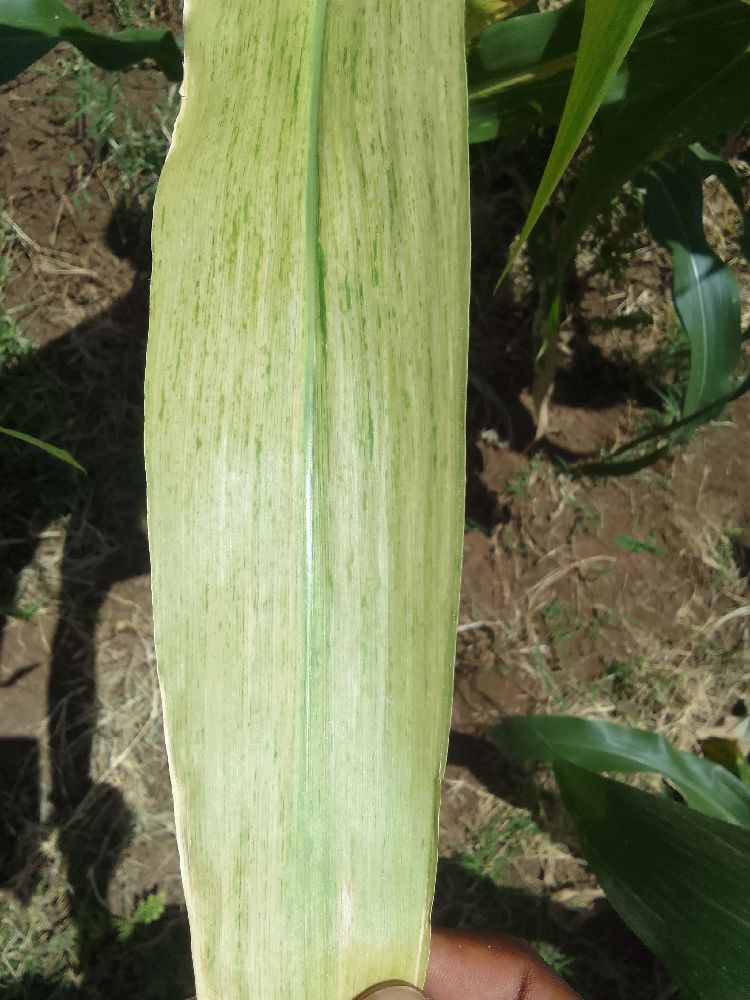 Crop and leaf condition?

maize, maize lethal necrosis
